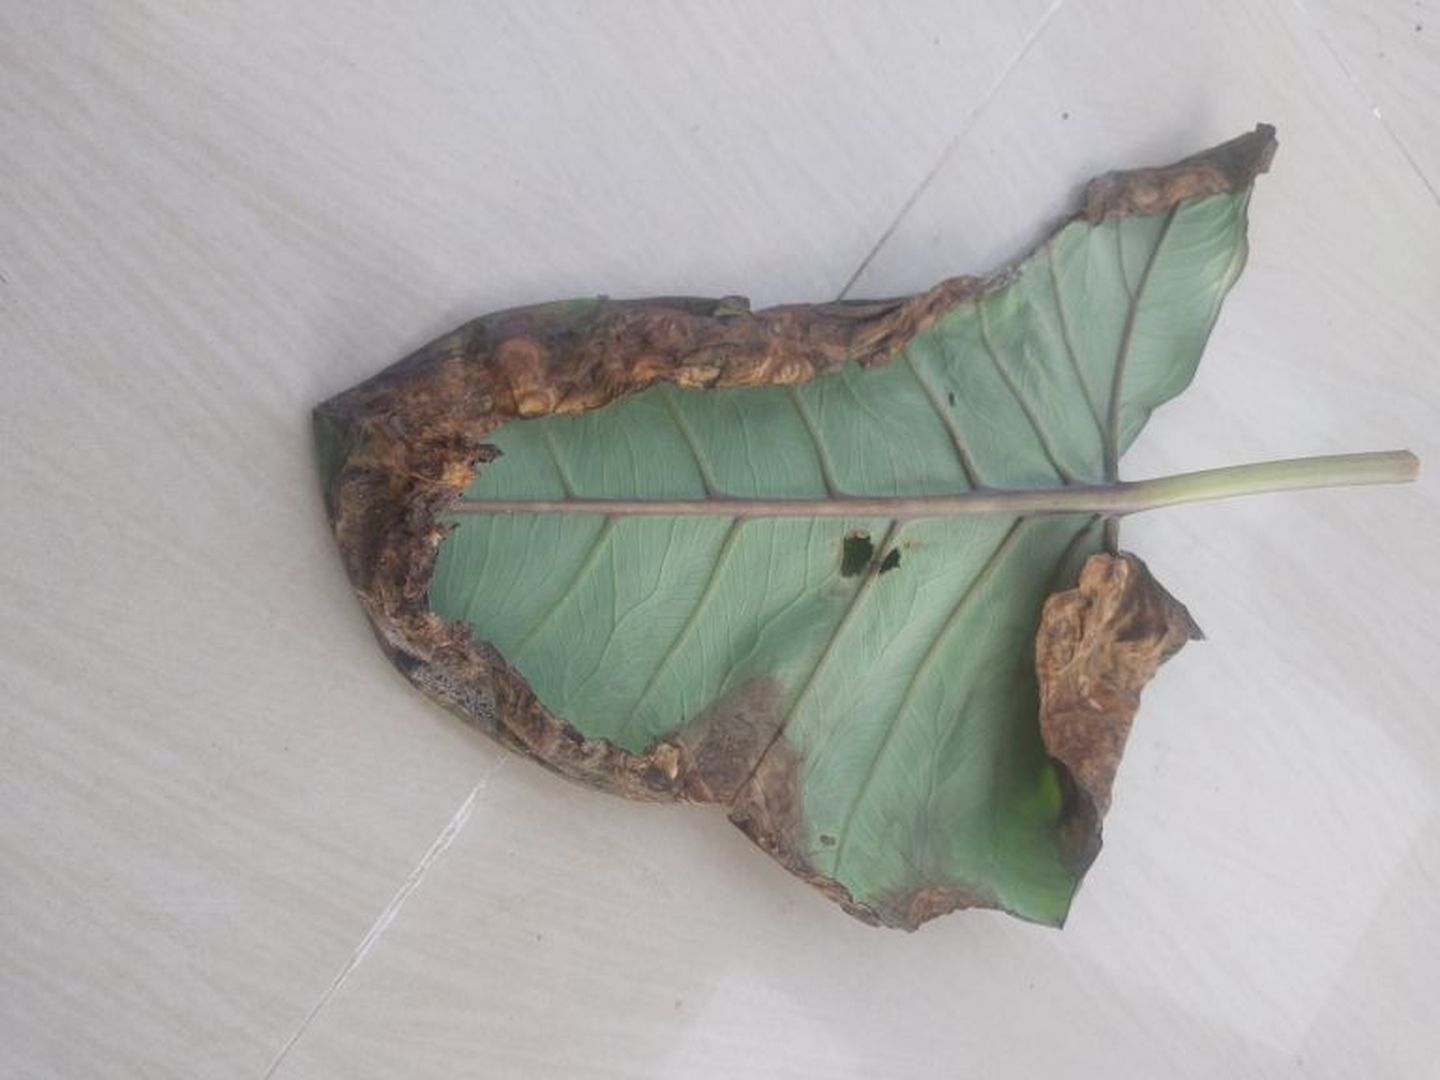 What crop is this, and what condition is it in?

taro, leaf blight
